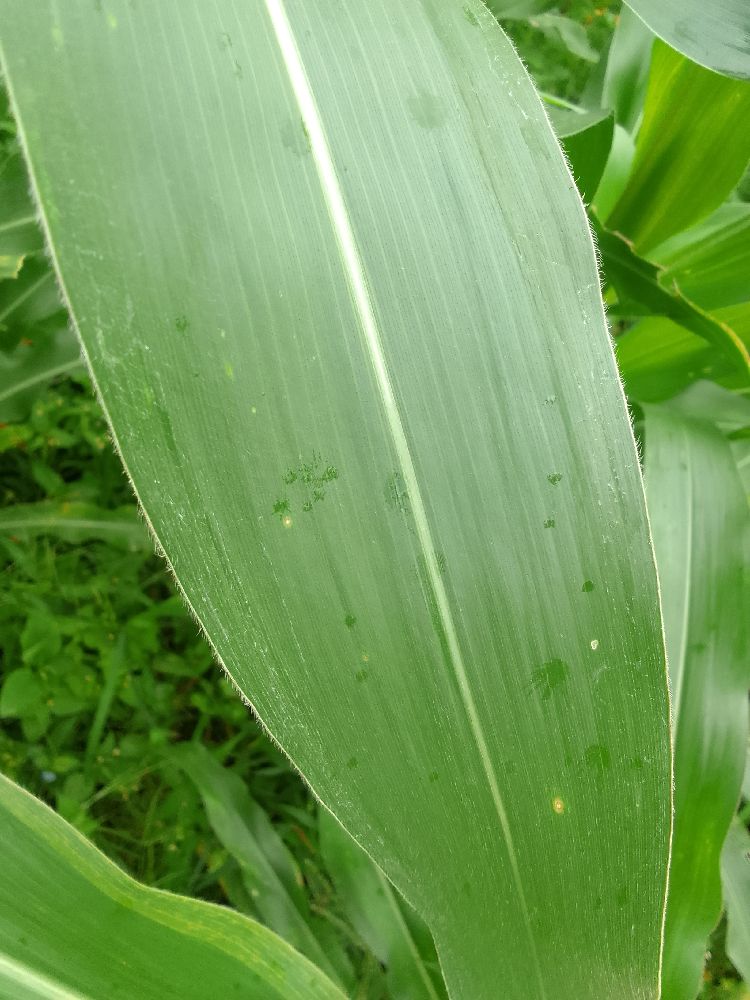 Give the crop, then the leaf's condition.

maize, healthy
